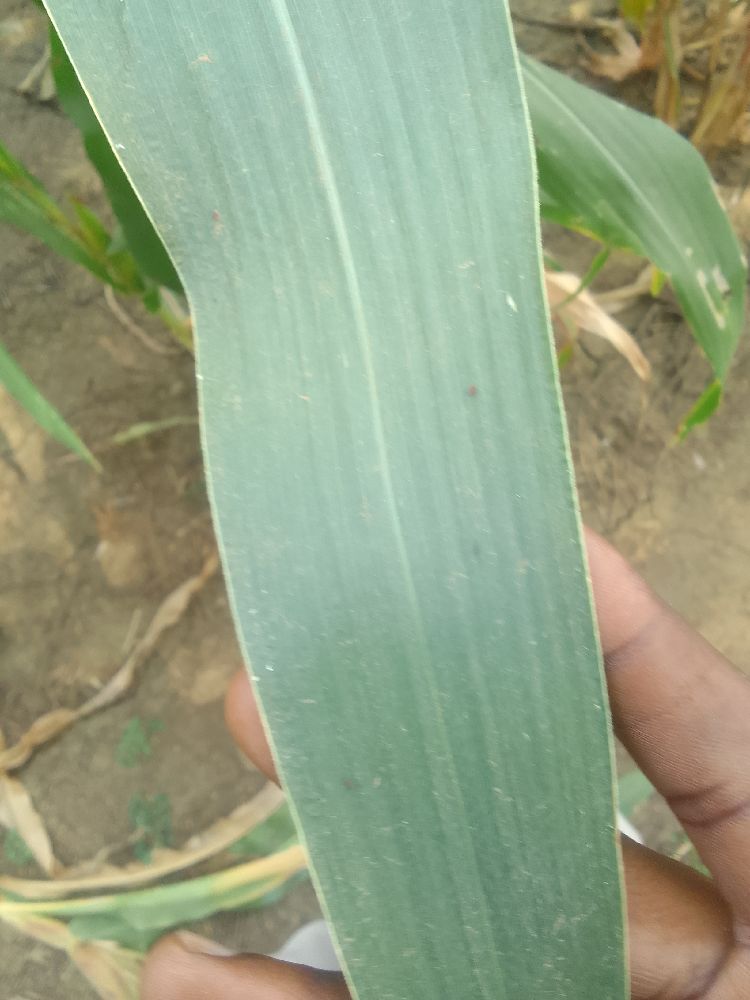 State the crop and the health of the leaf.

maize, healthy
